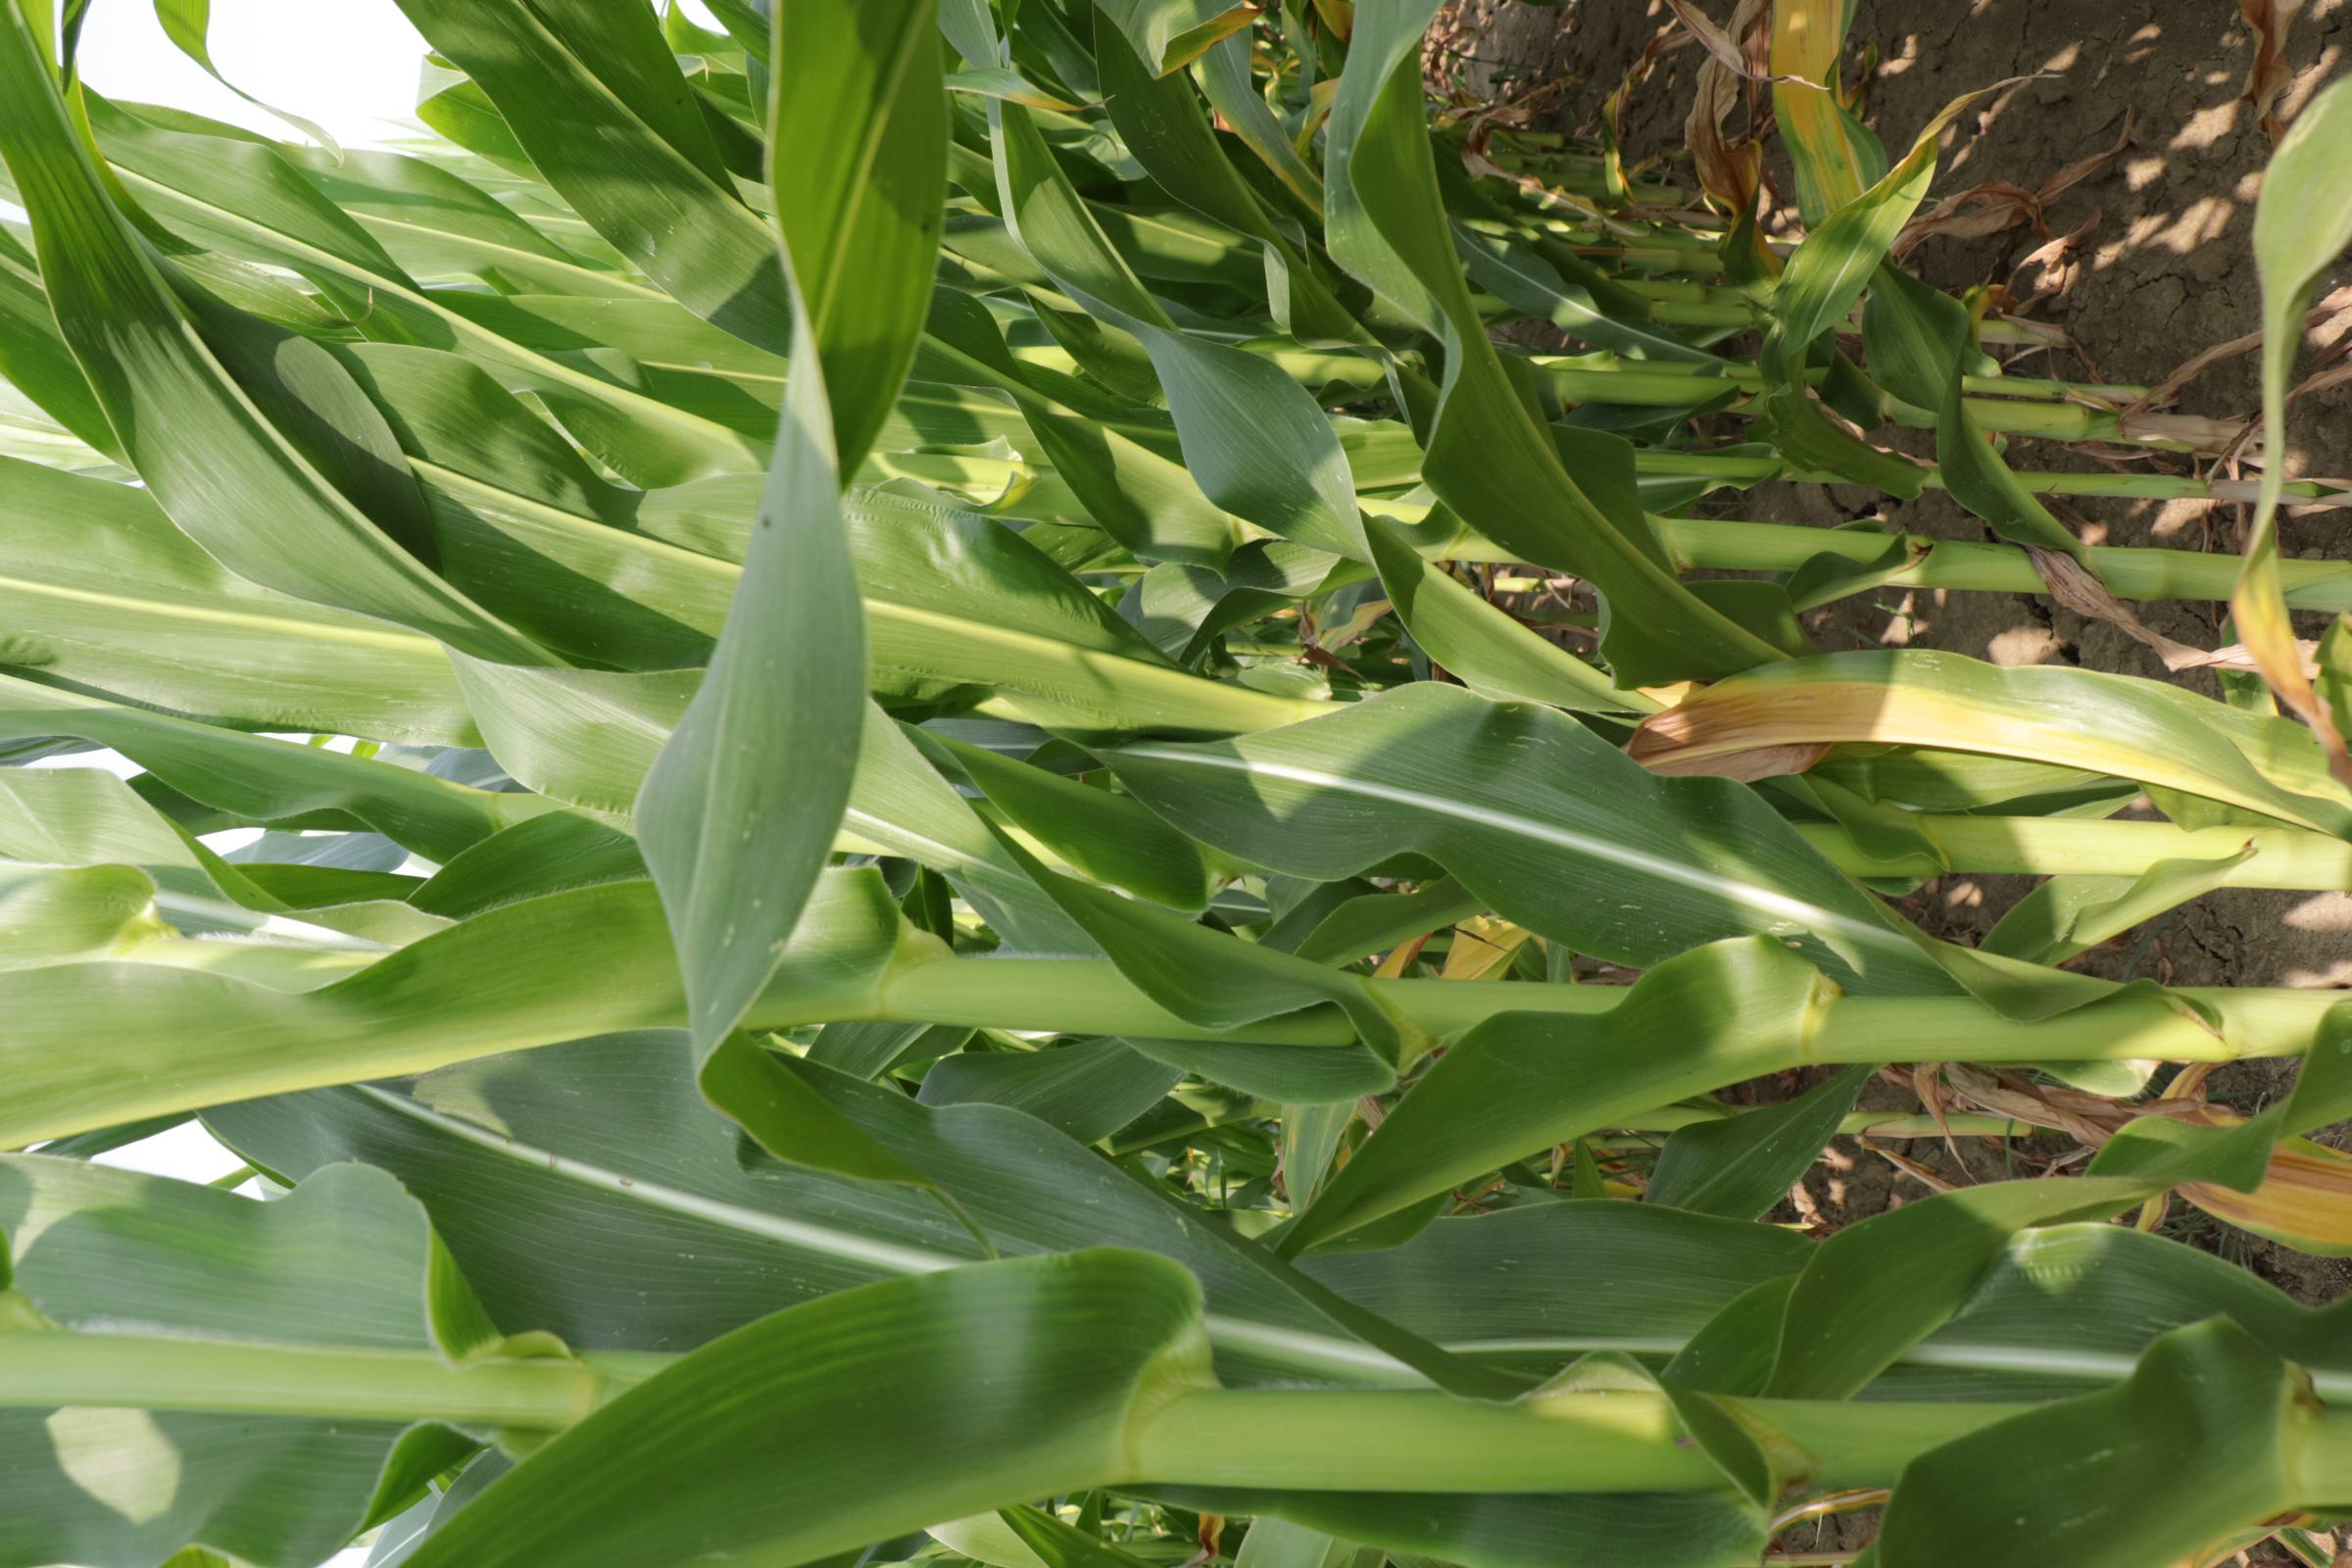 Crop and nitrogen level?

maize, full nitrogen fertilisation
